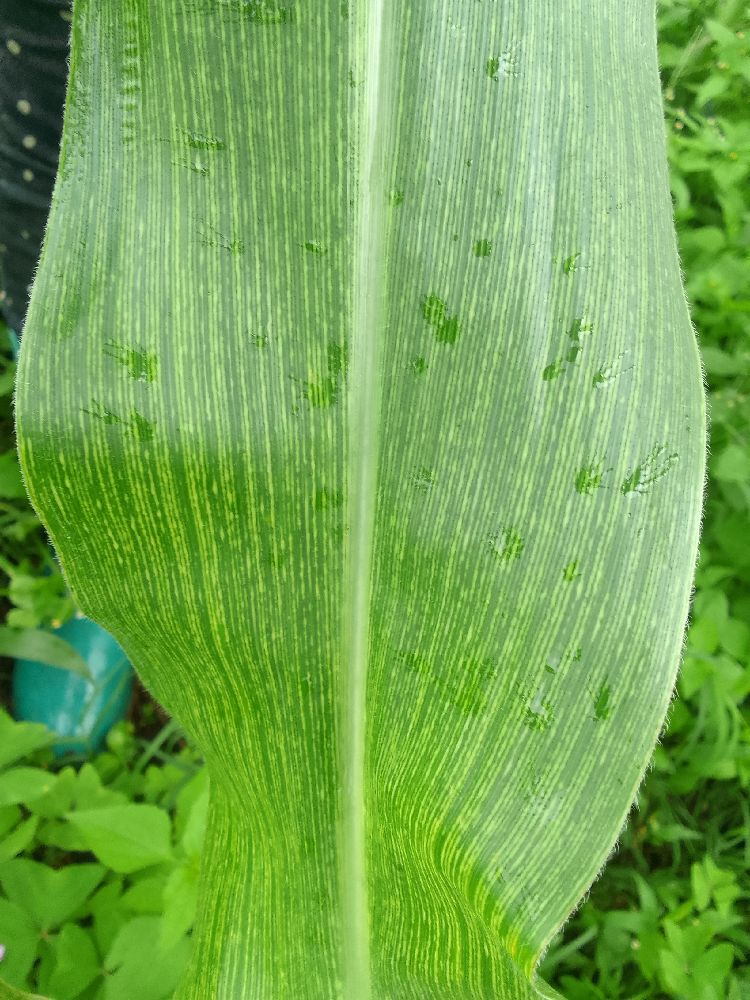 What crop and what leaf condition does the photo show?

maize, maize streak virus
